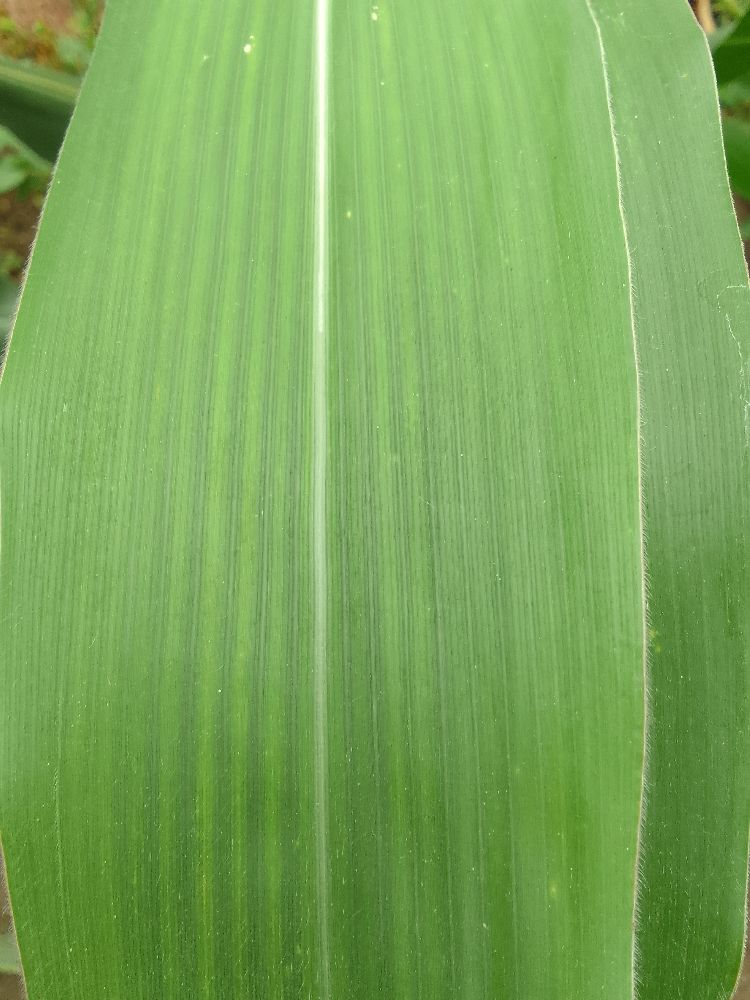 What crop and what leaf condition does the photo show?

maize, healthy
